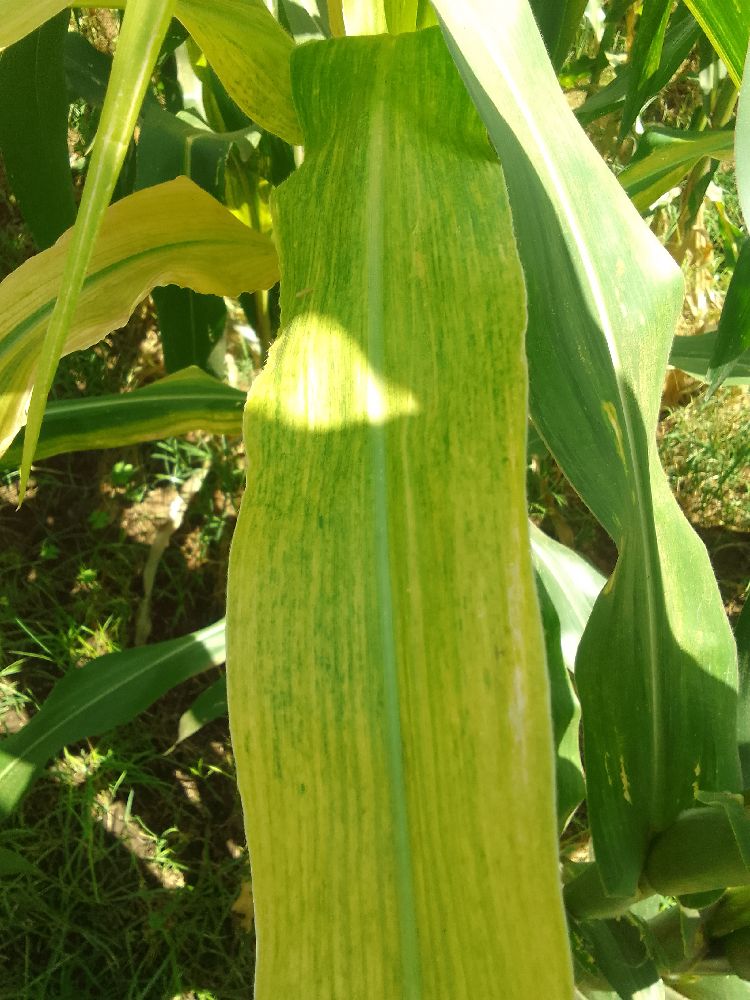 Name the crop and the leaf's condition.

maize, maize lethal necrosis
